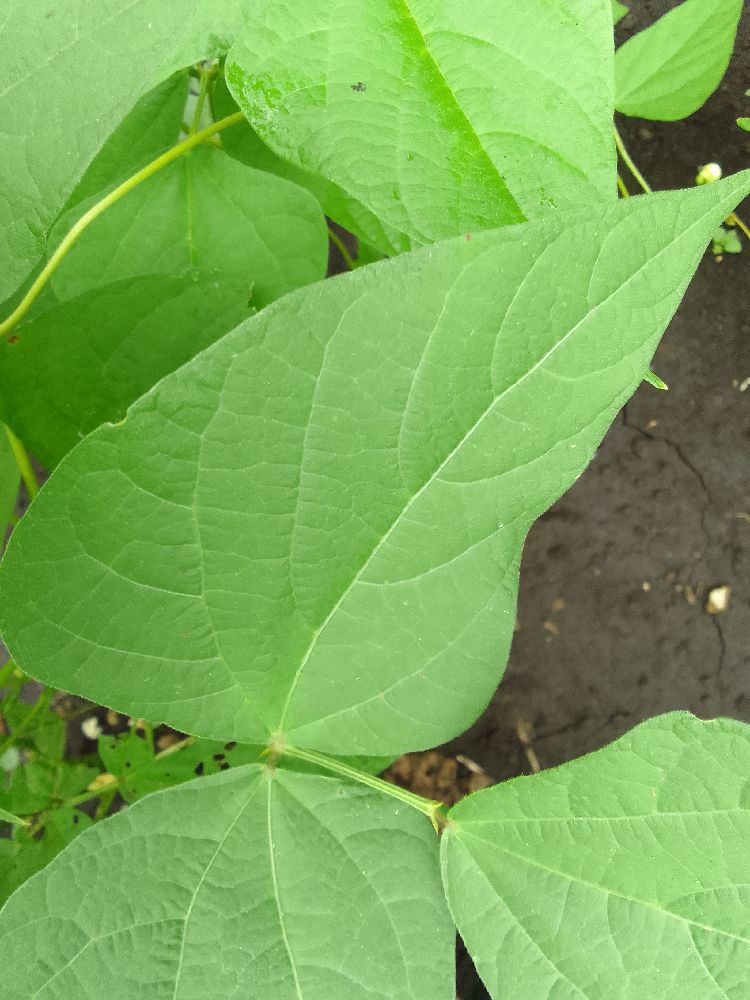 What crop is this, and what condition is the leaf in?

common bean, healthy
